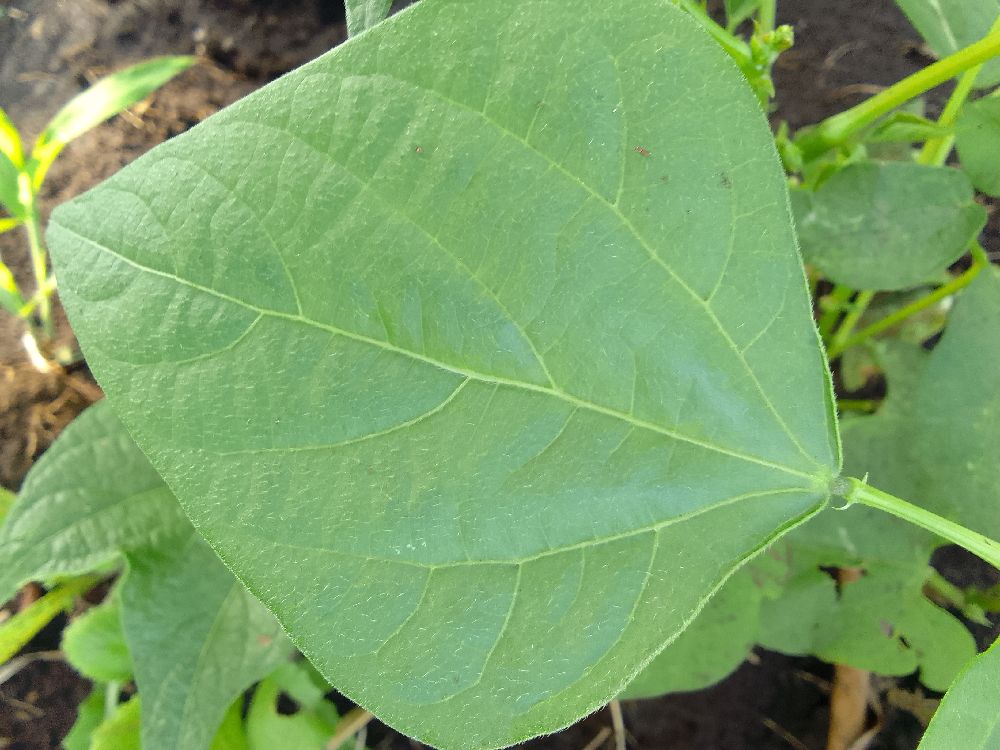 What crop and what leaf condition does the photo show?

common bean, healthy
